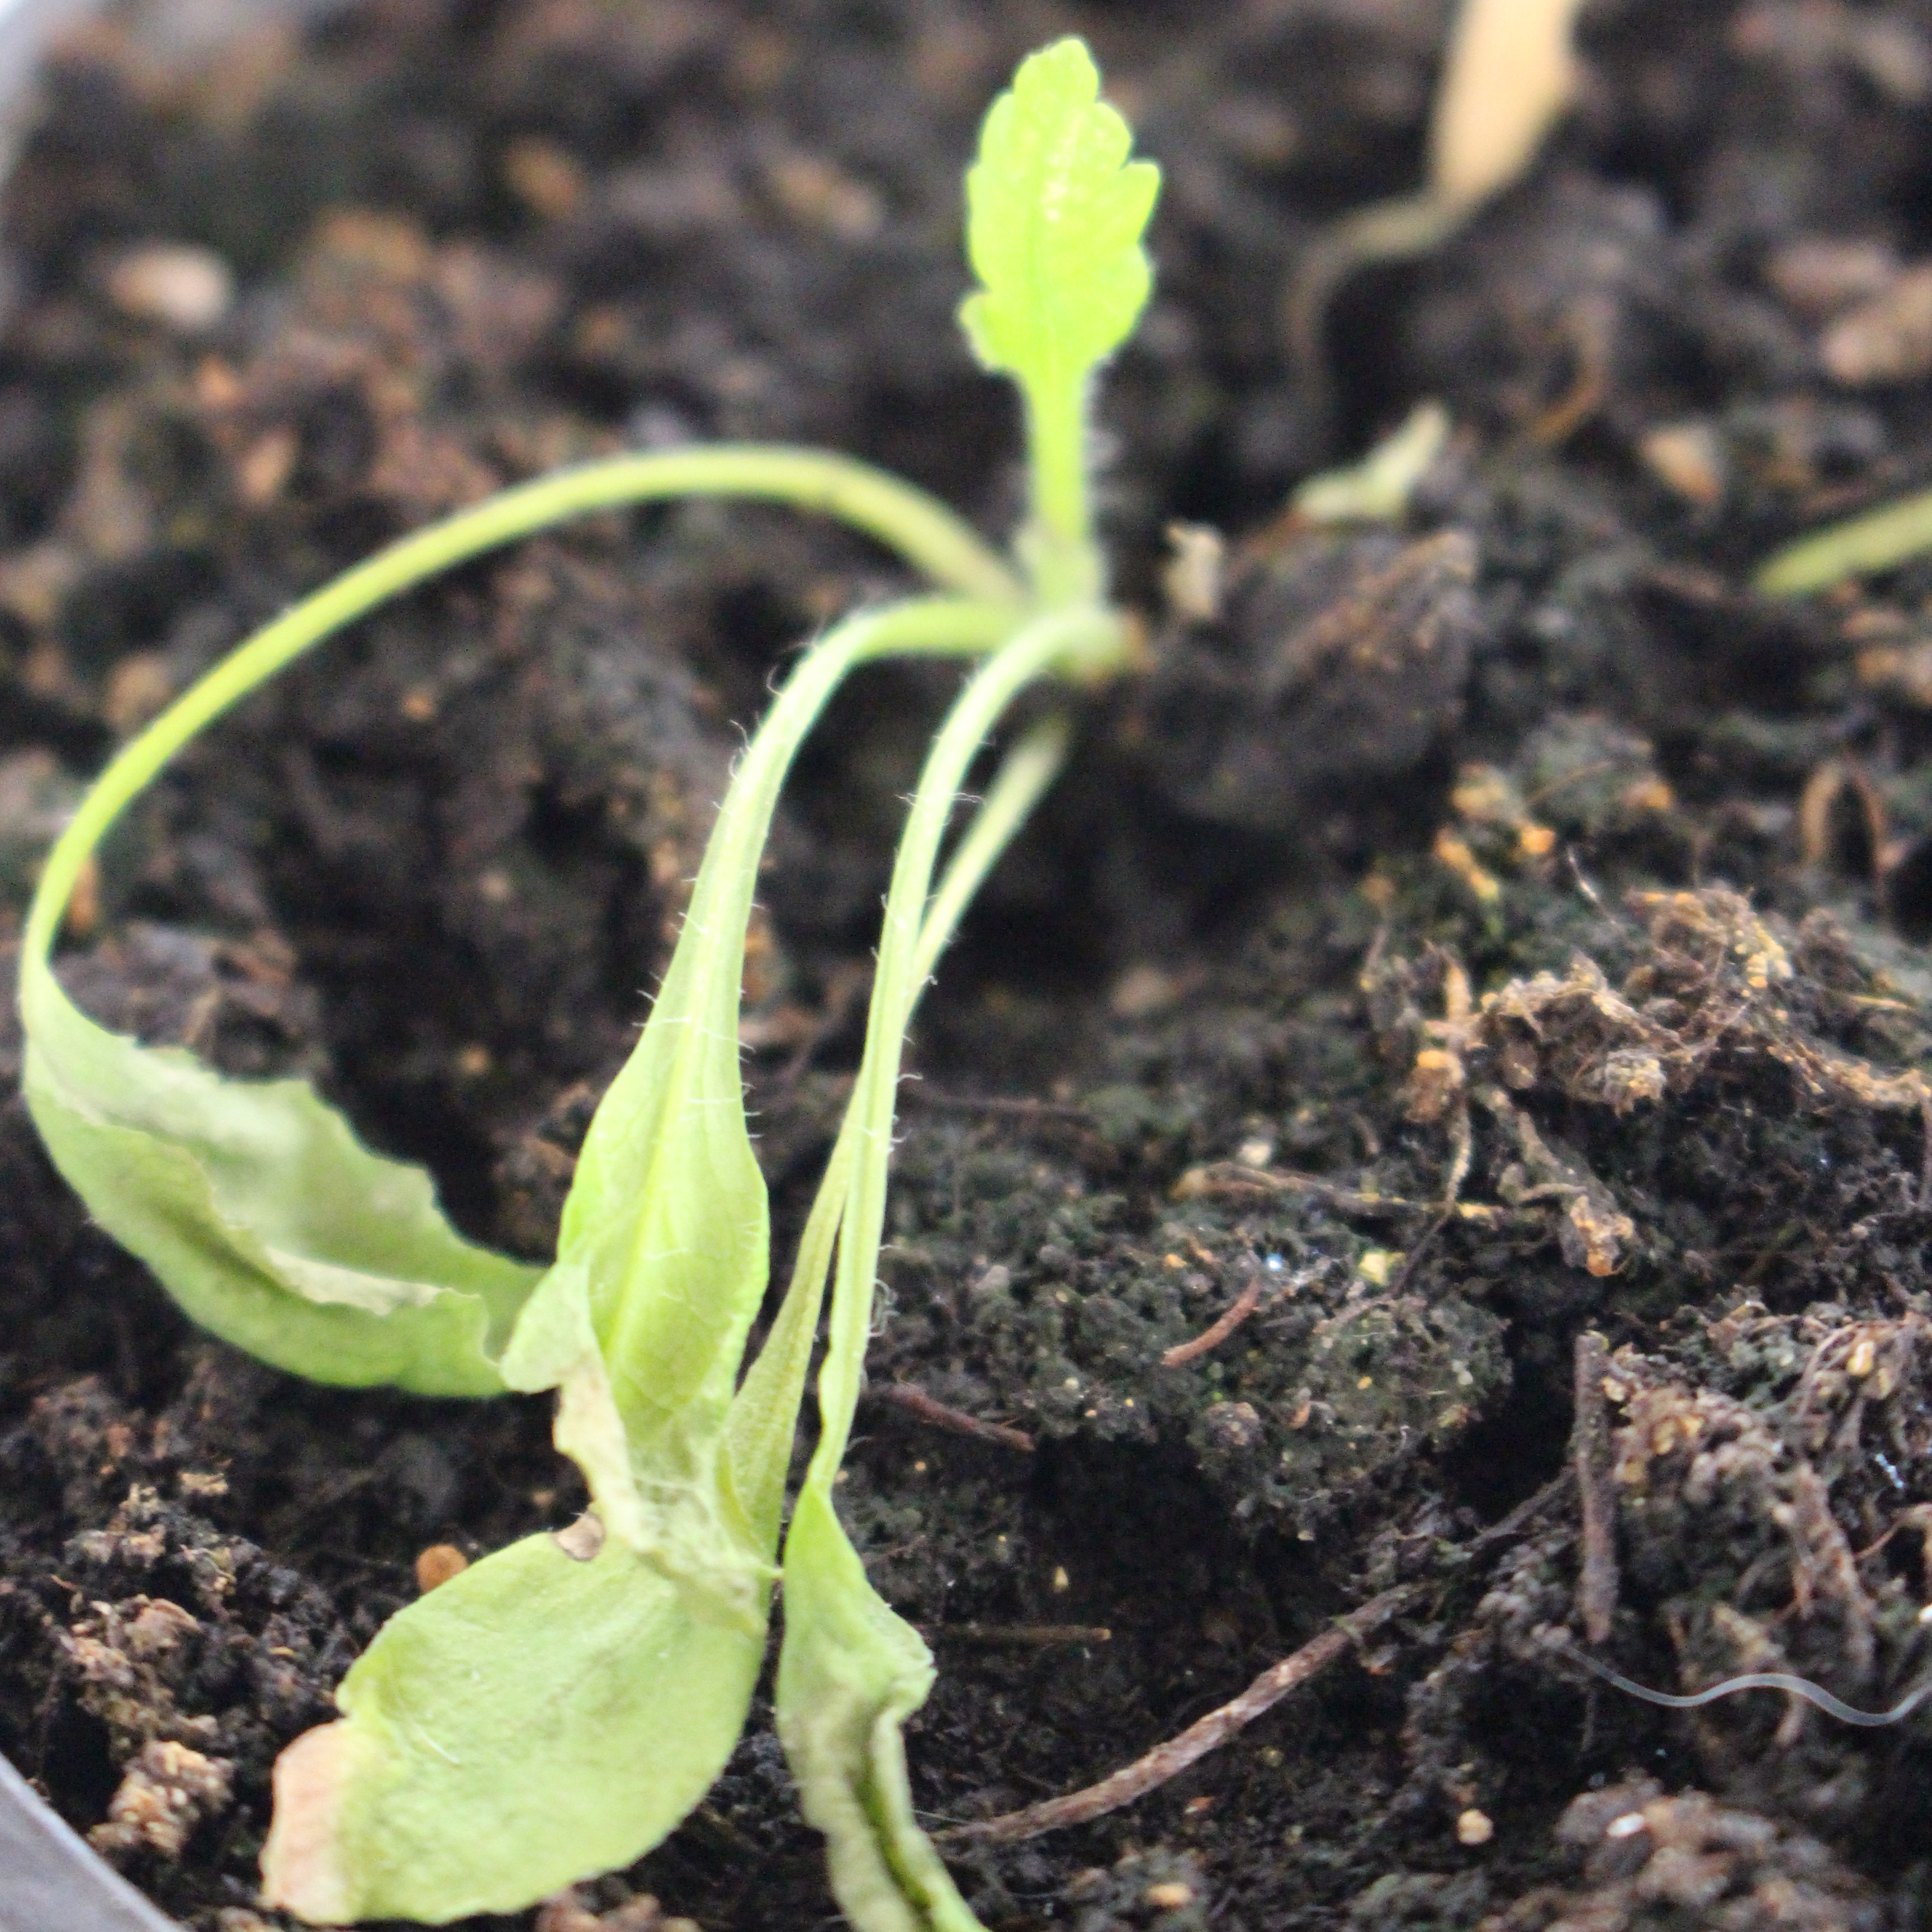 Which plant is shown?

Papaver rhoeas
